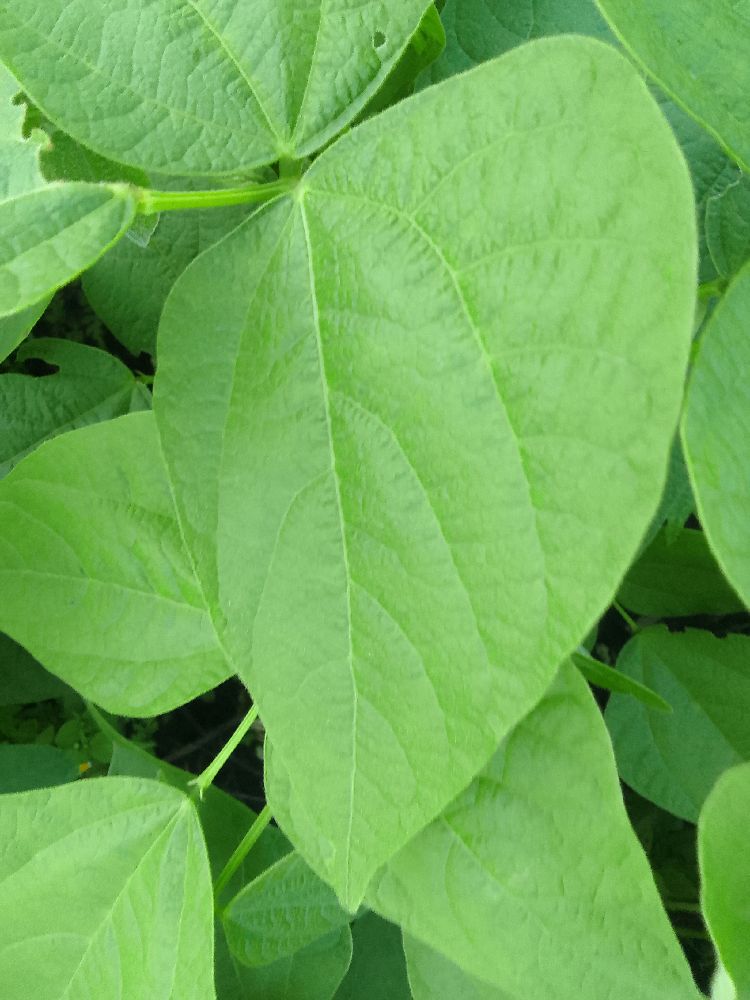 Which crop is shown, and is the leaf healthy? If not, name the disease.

common bean, healthy
